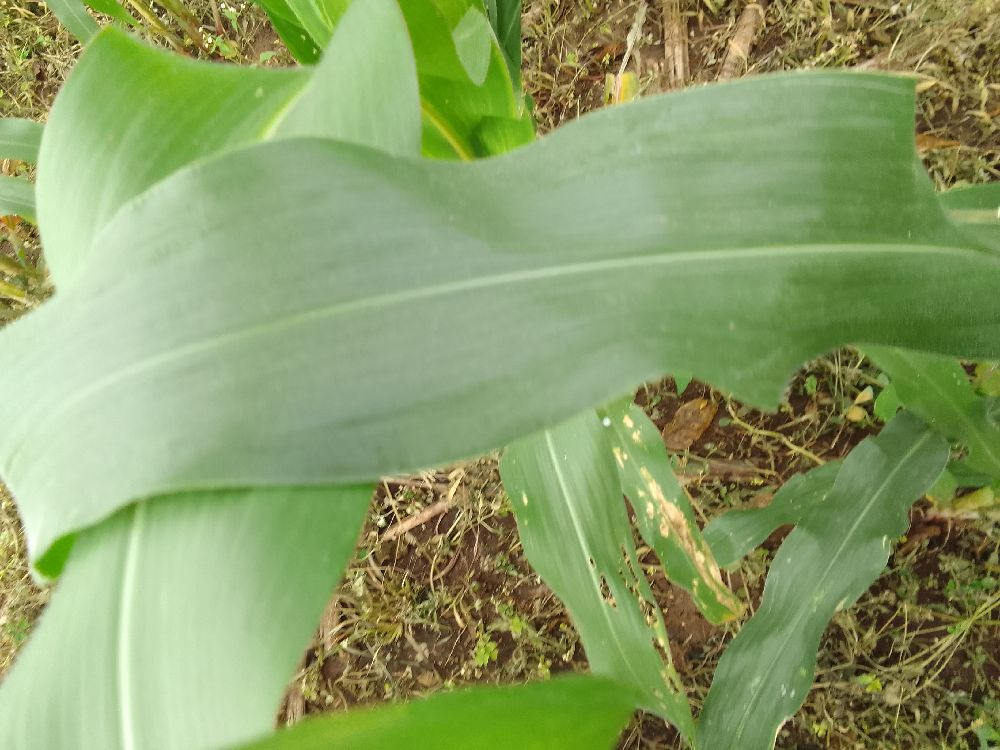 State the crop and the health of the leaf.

maize, healthy
